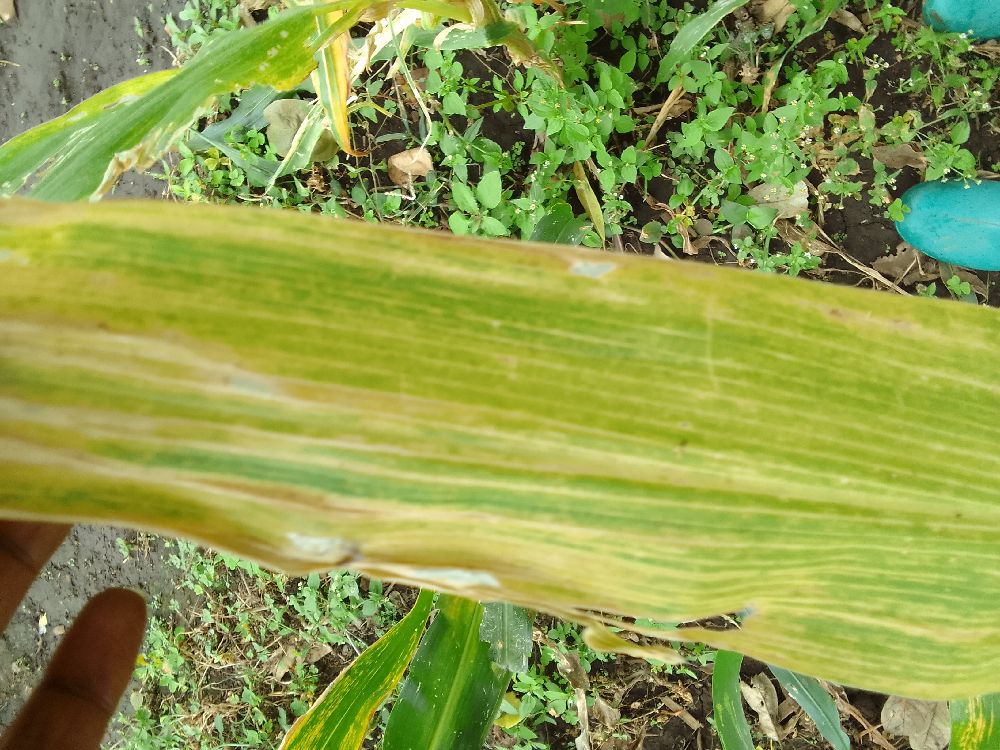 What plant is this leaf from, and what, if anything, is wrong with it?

maize, maize lethal necrosis
